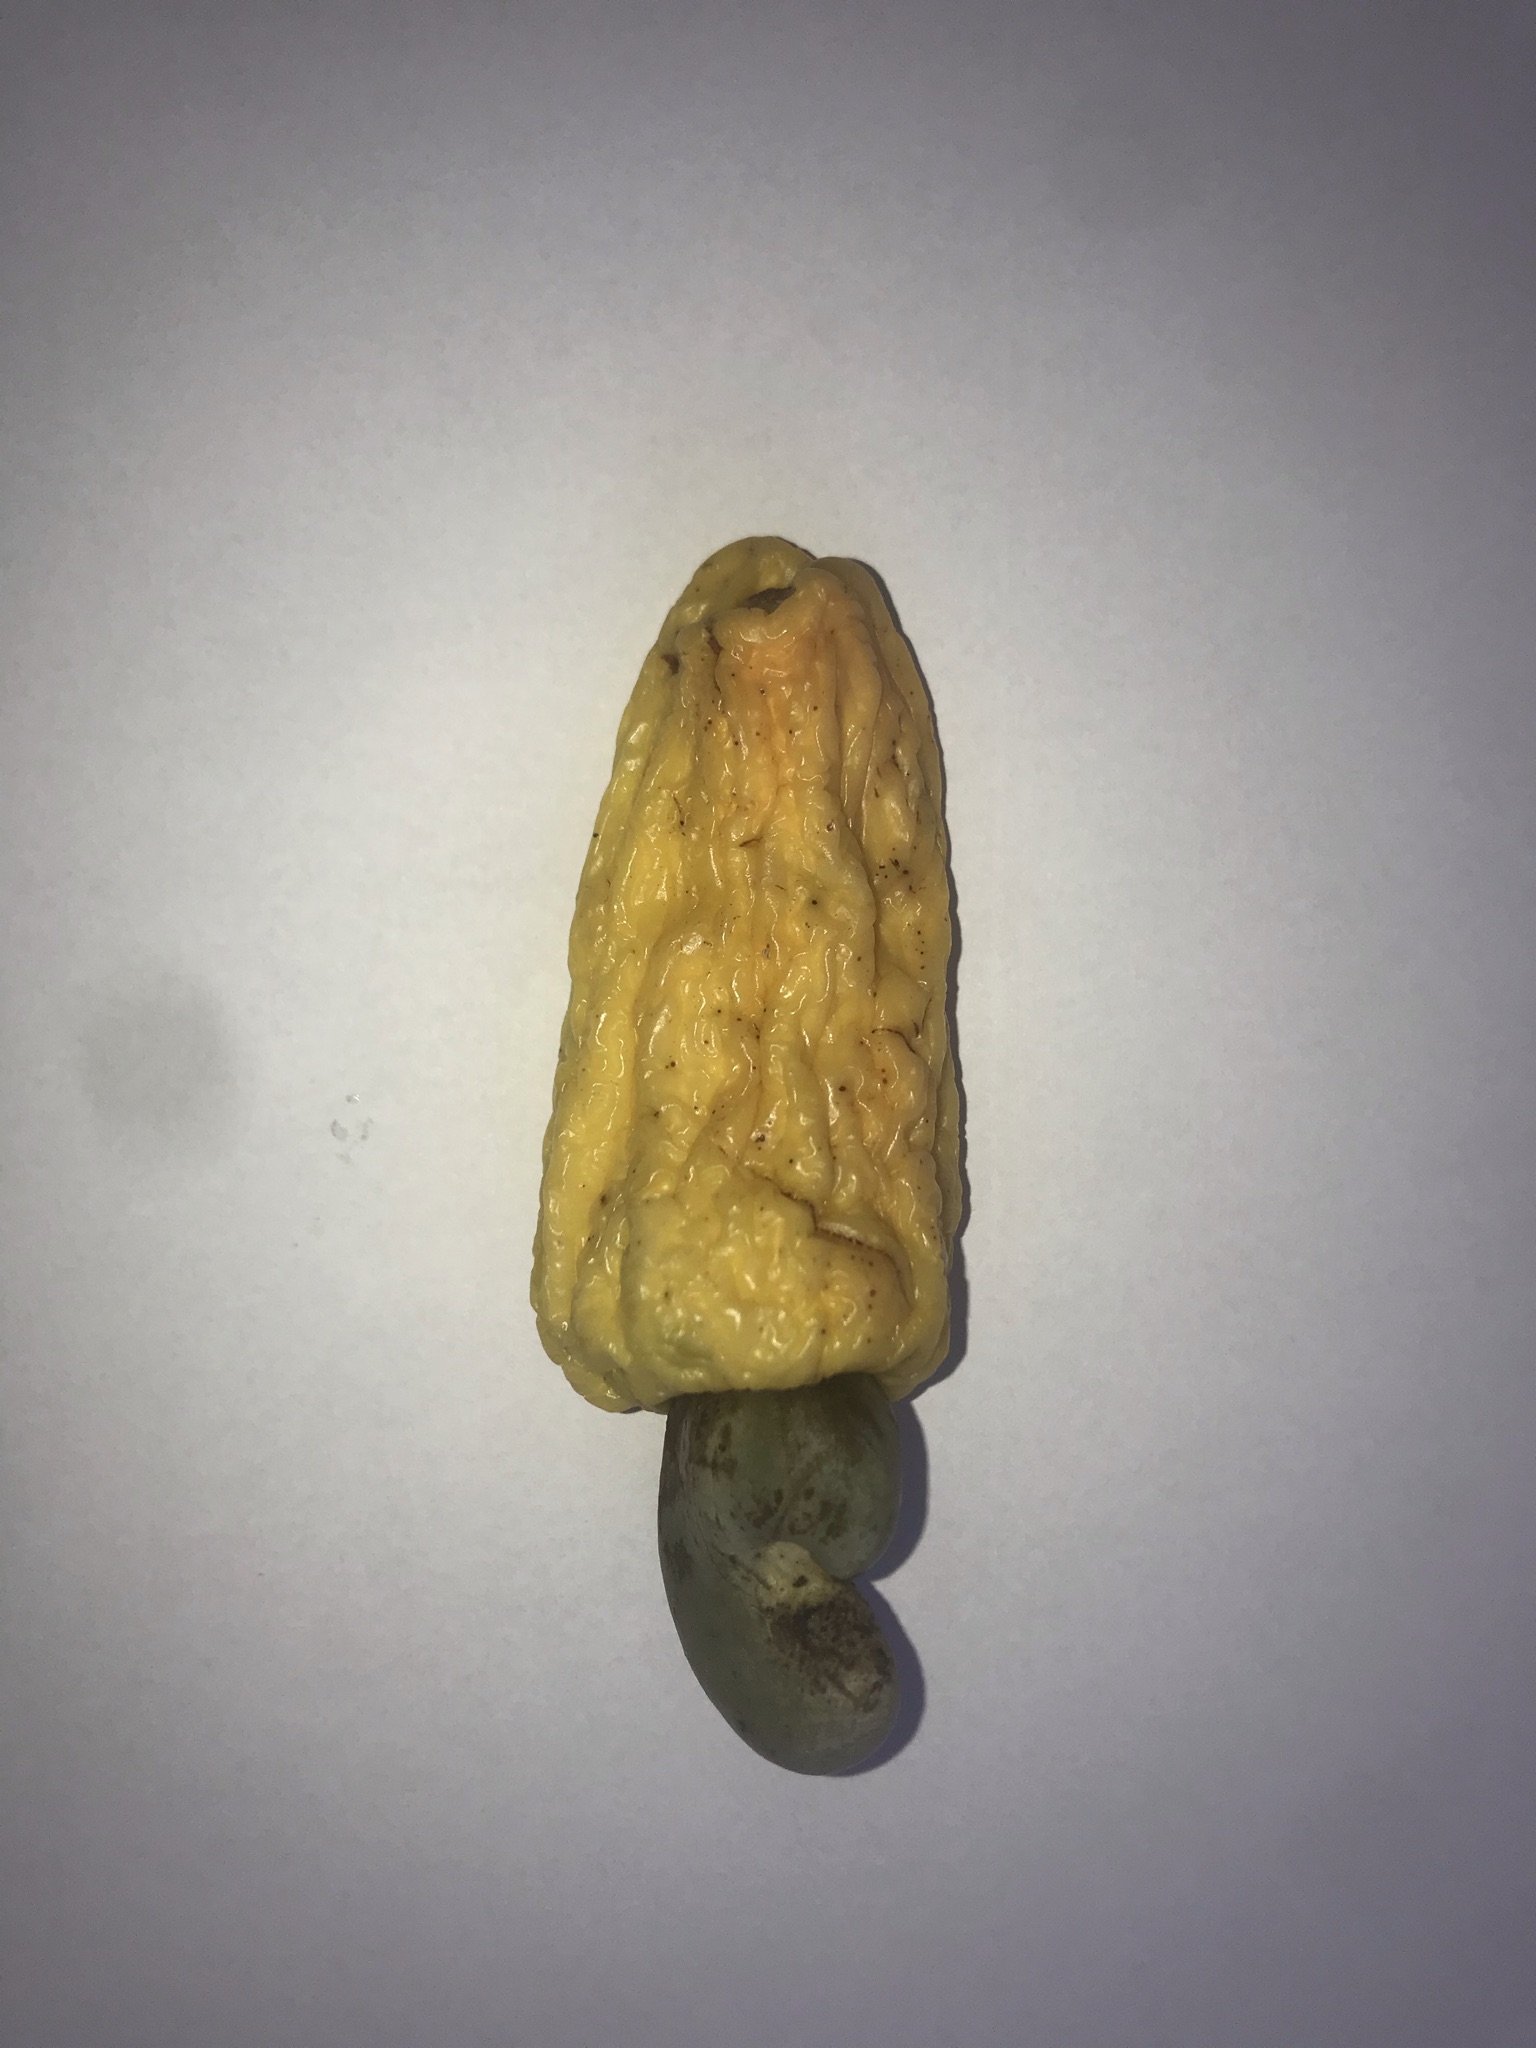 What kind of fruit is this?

caju amarelo
